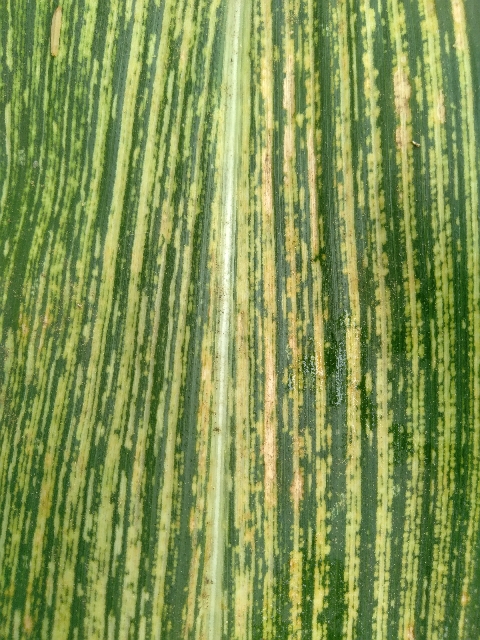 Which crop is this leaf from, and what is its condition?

maize, maize streak virus
